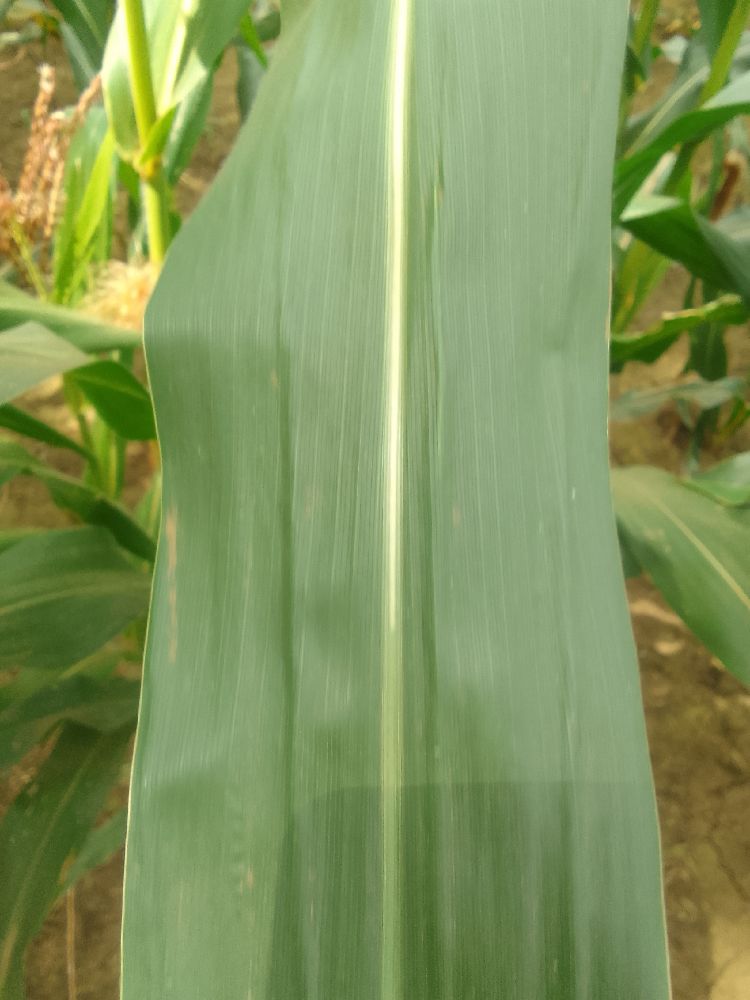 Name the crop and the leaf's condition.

maize, healthy
